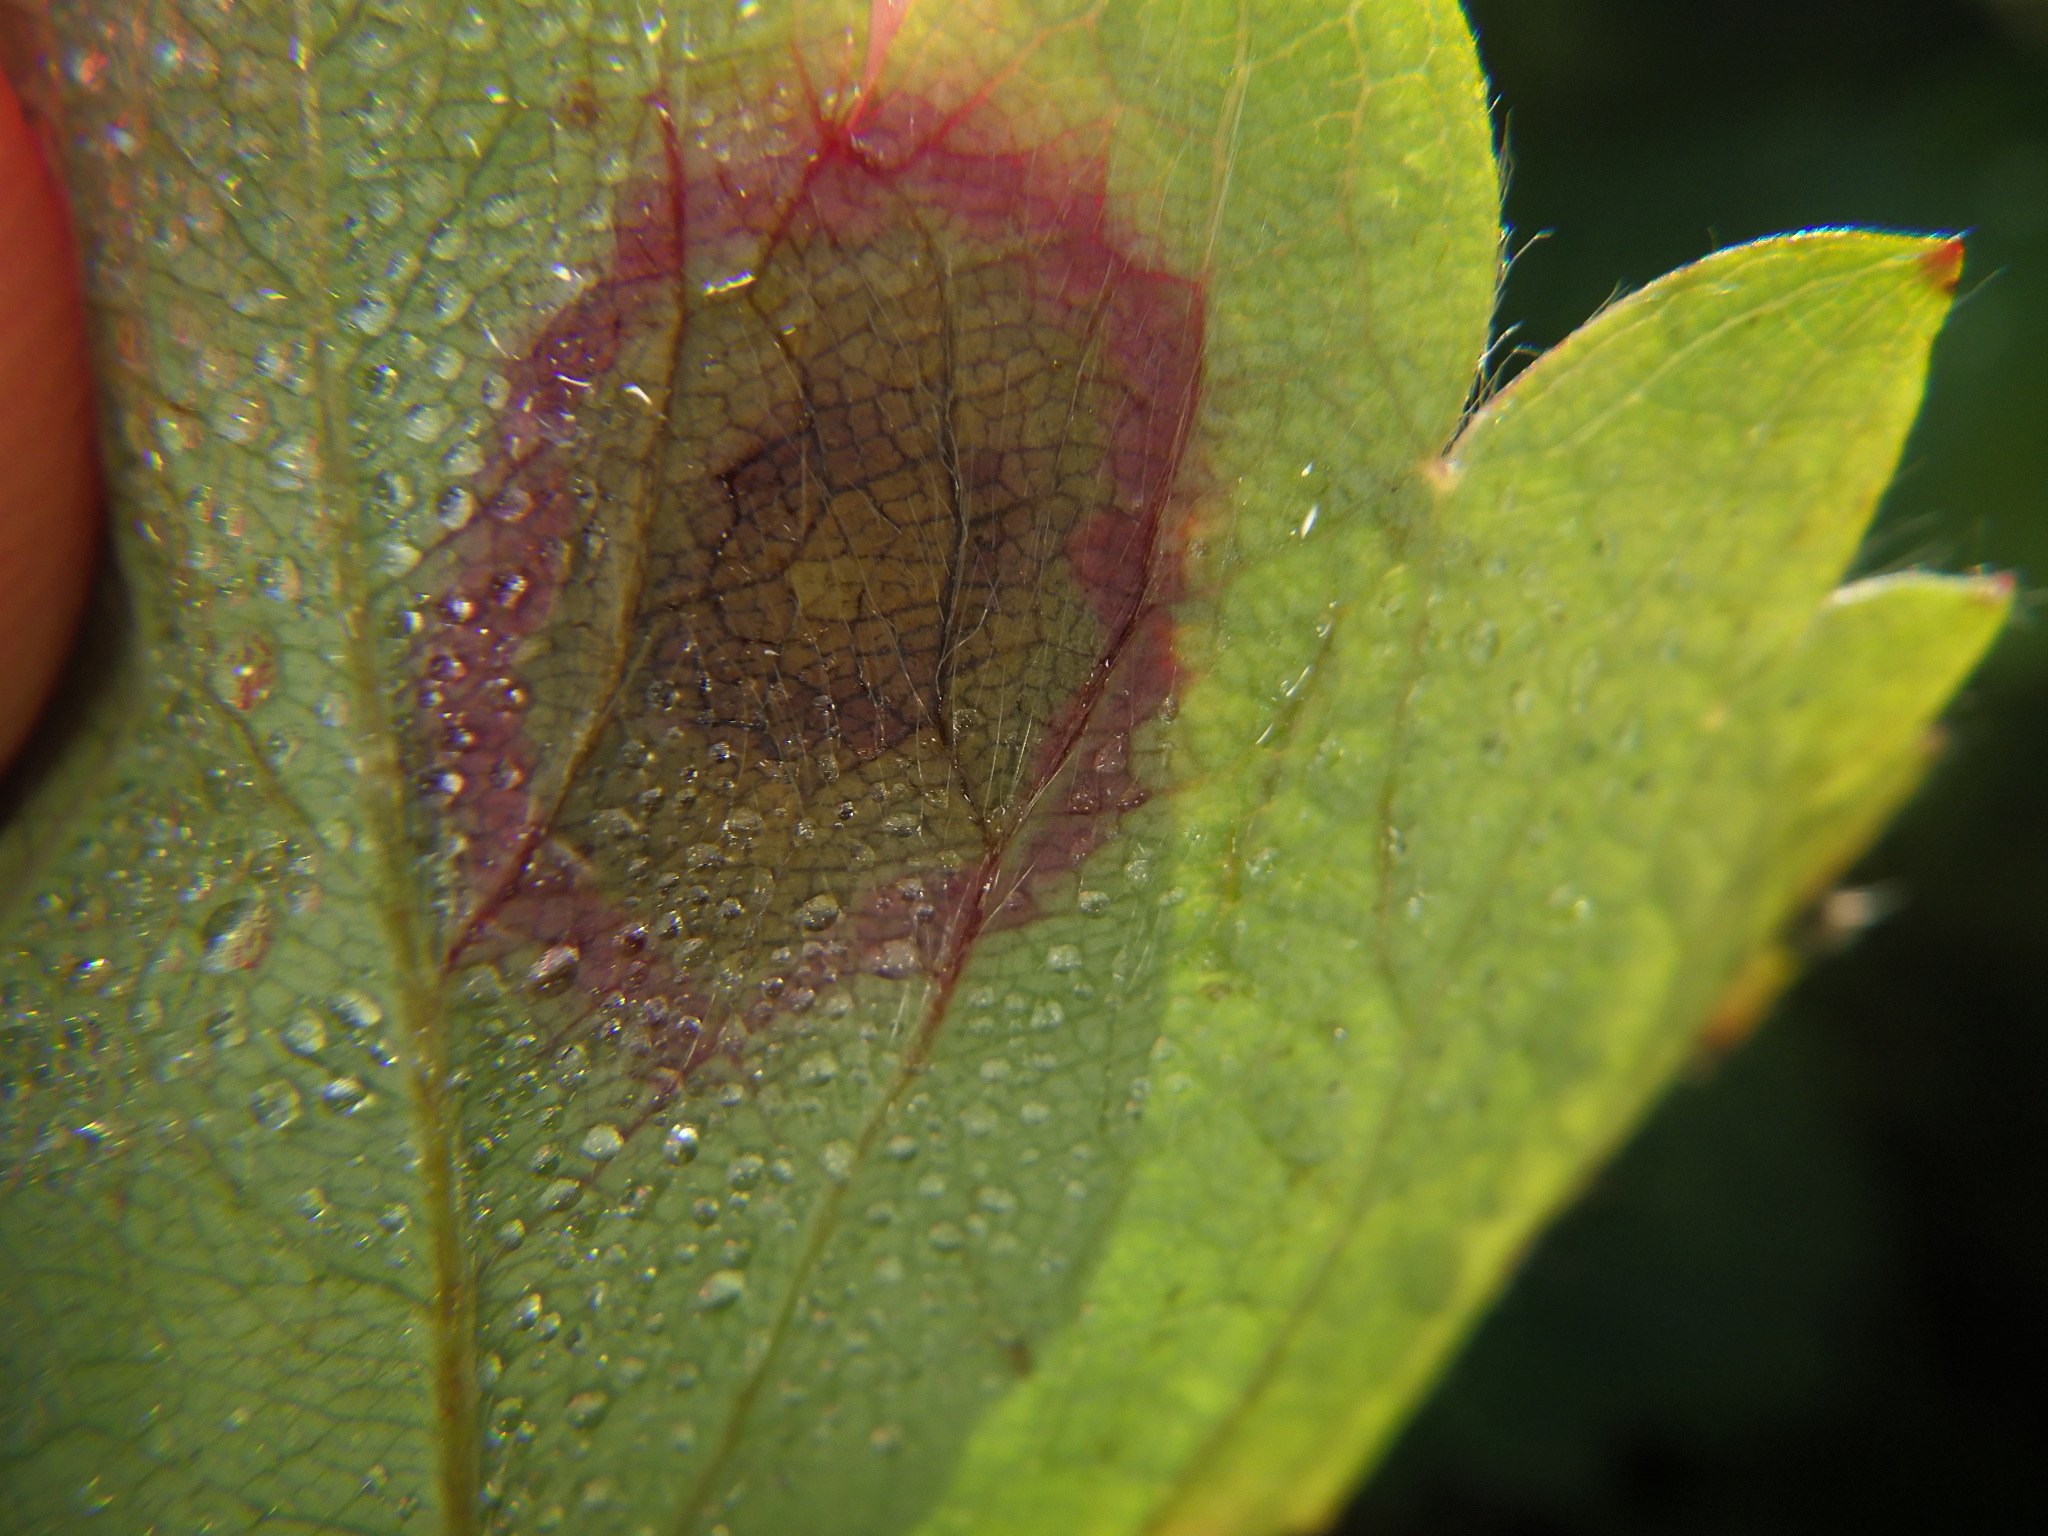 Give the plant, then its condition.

strawberry, leaf scorch
